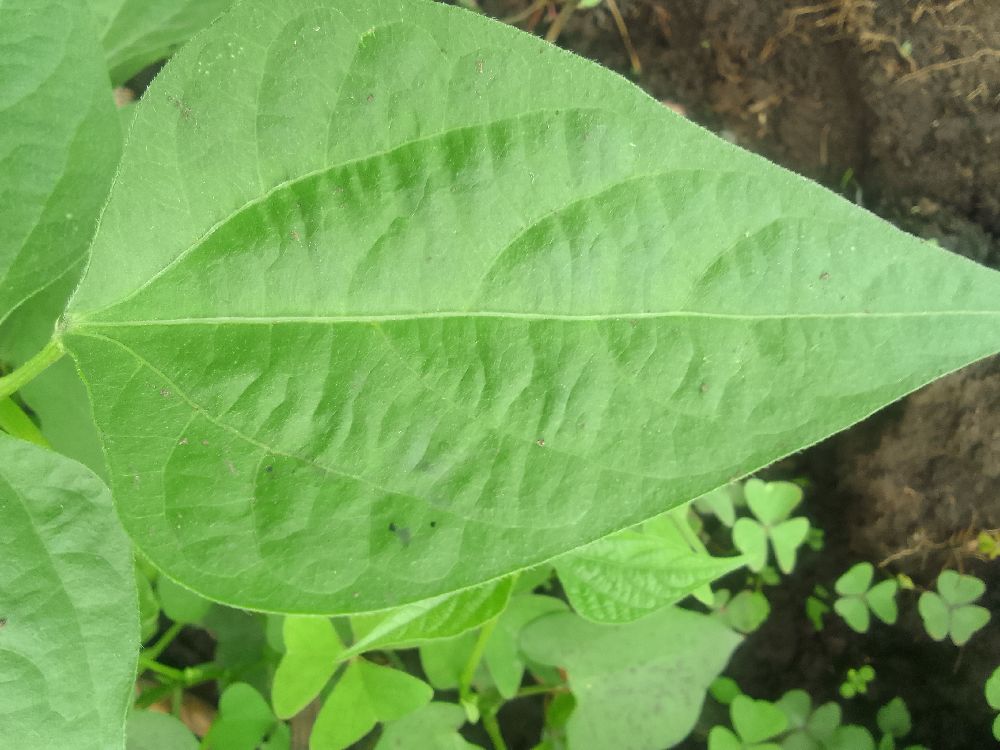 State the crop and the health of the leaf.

common bean, healthy
